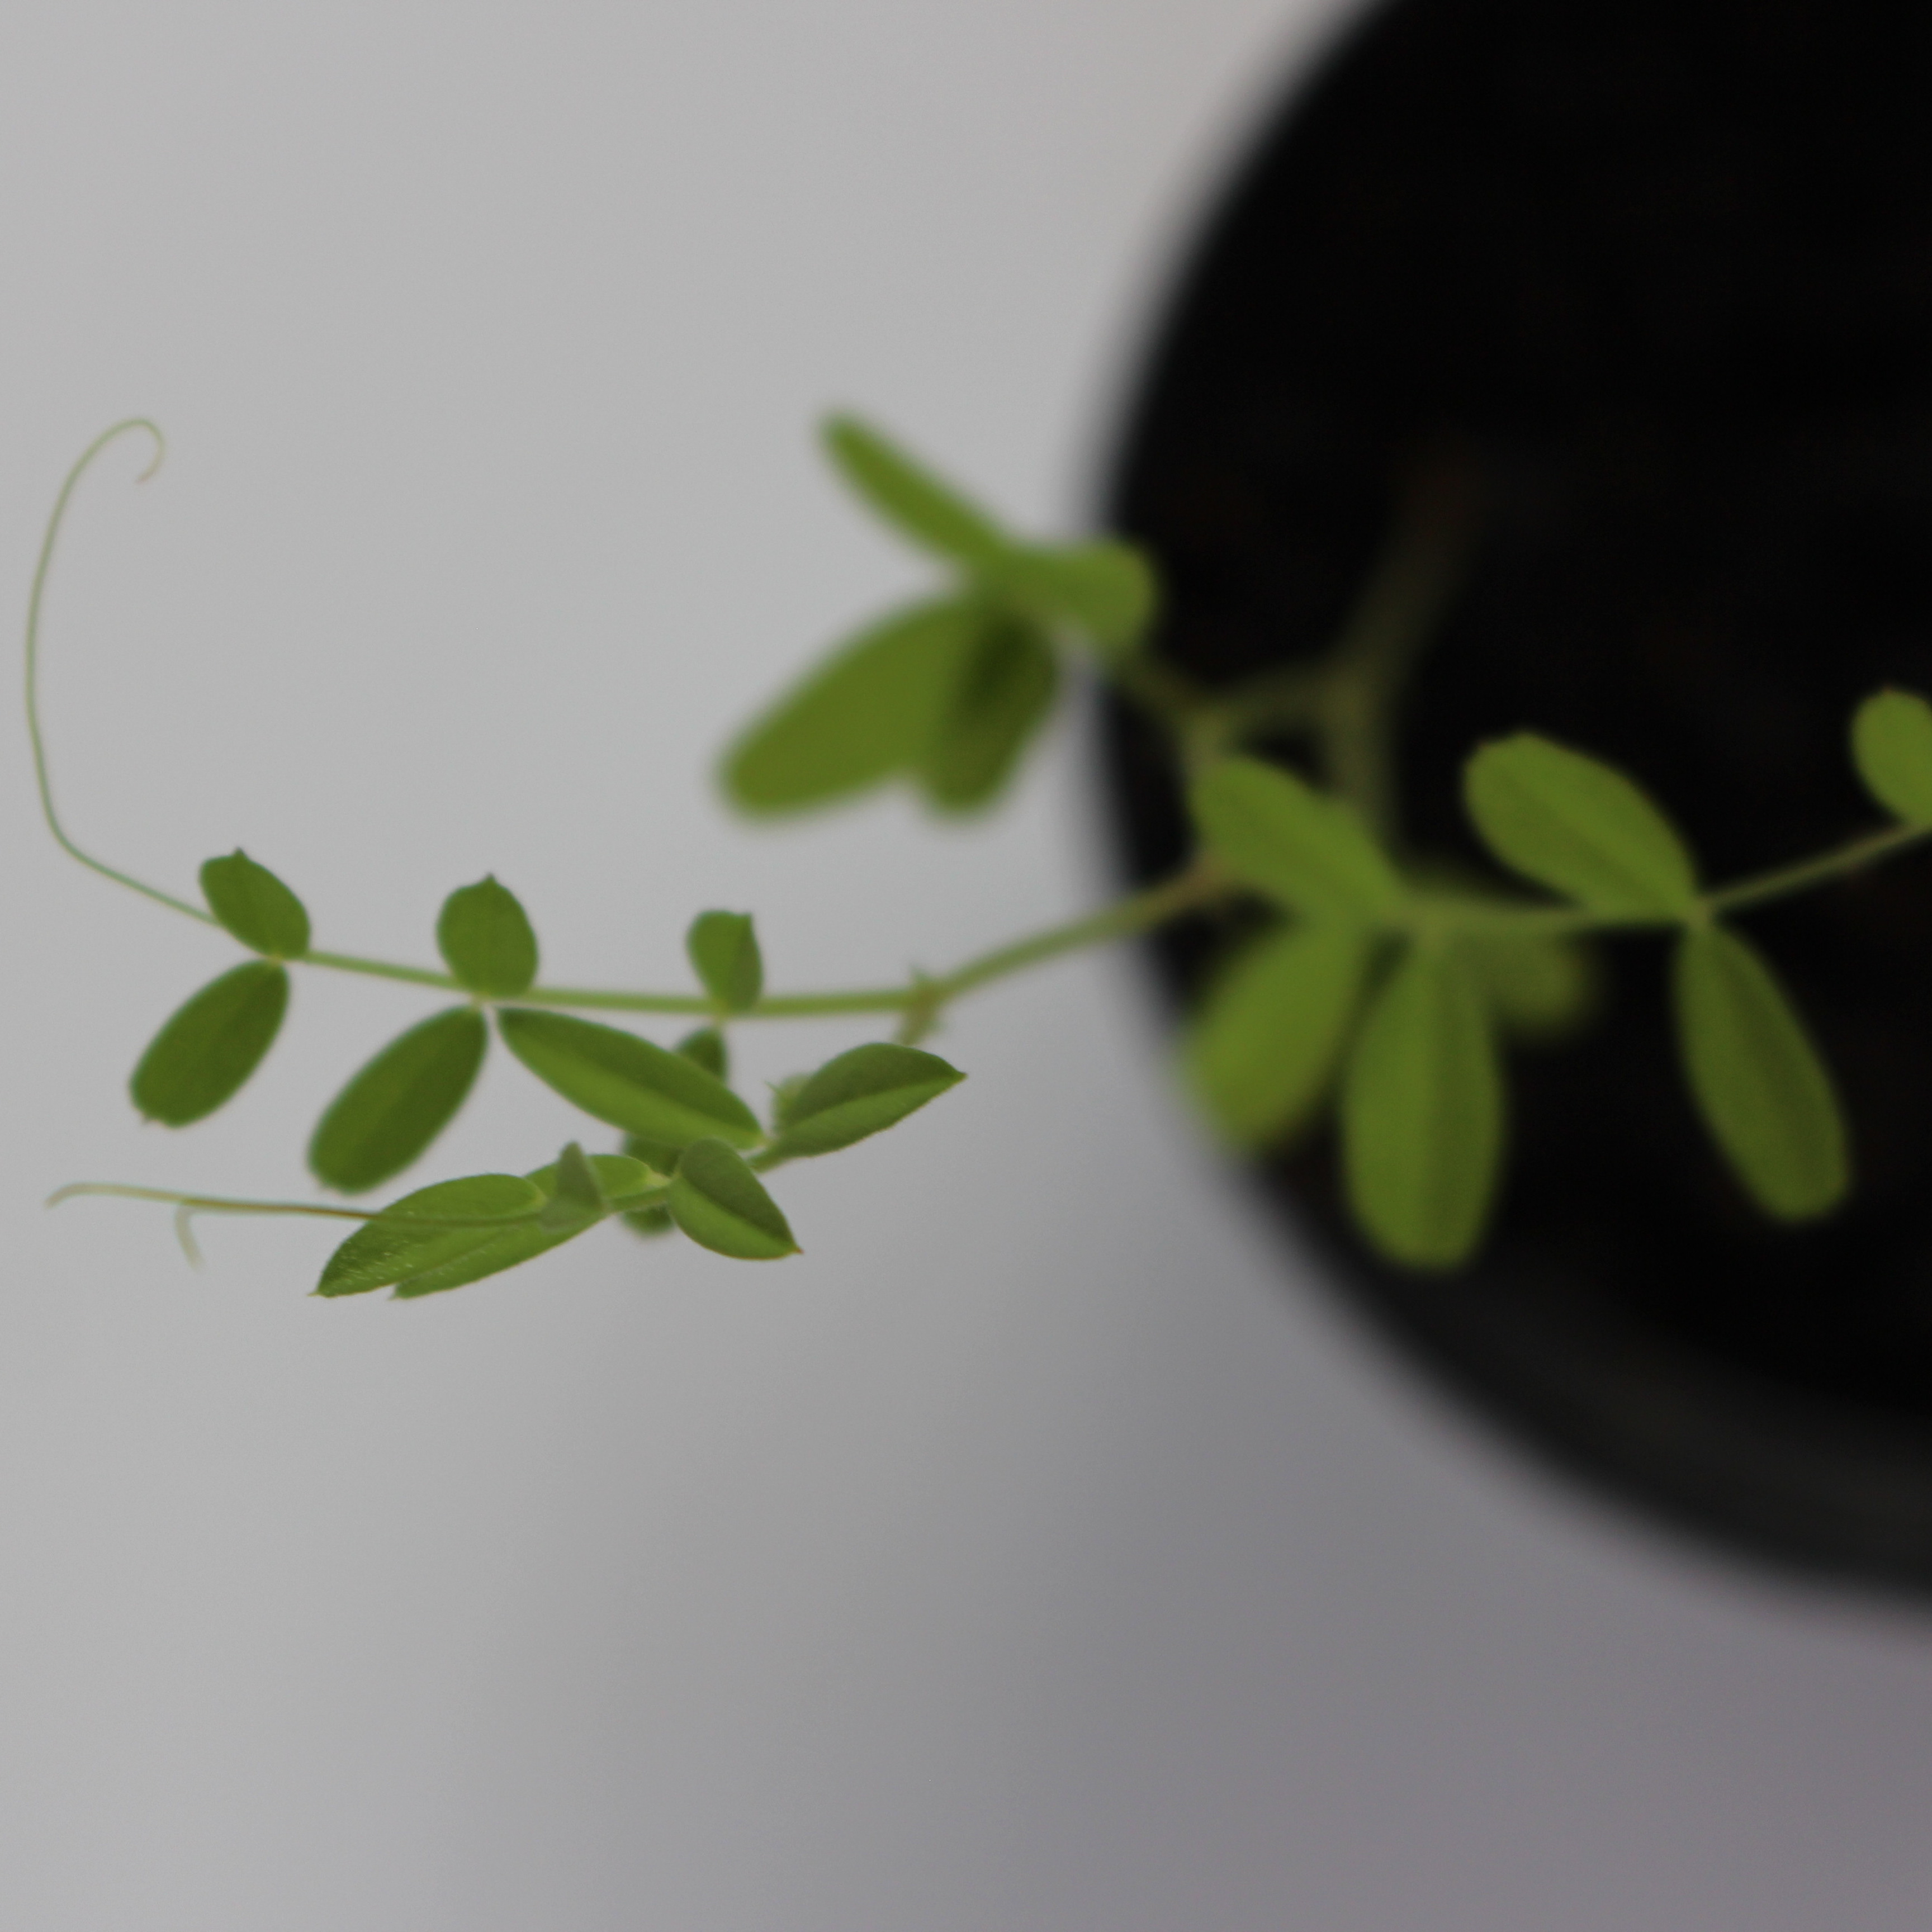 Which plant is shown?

Vicia sativa
